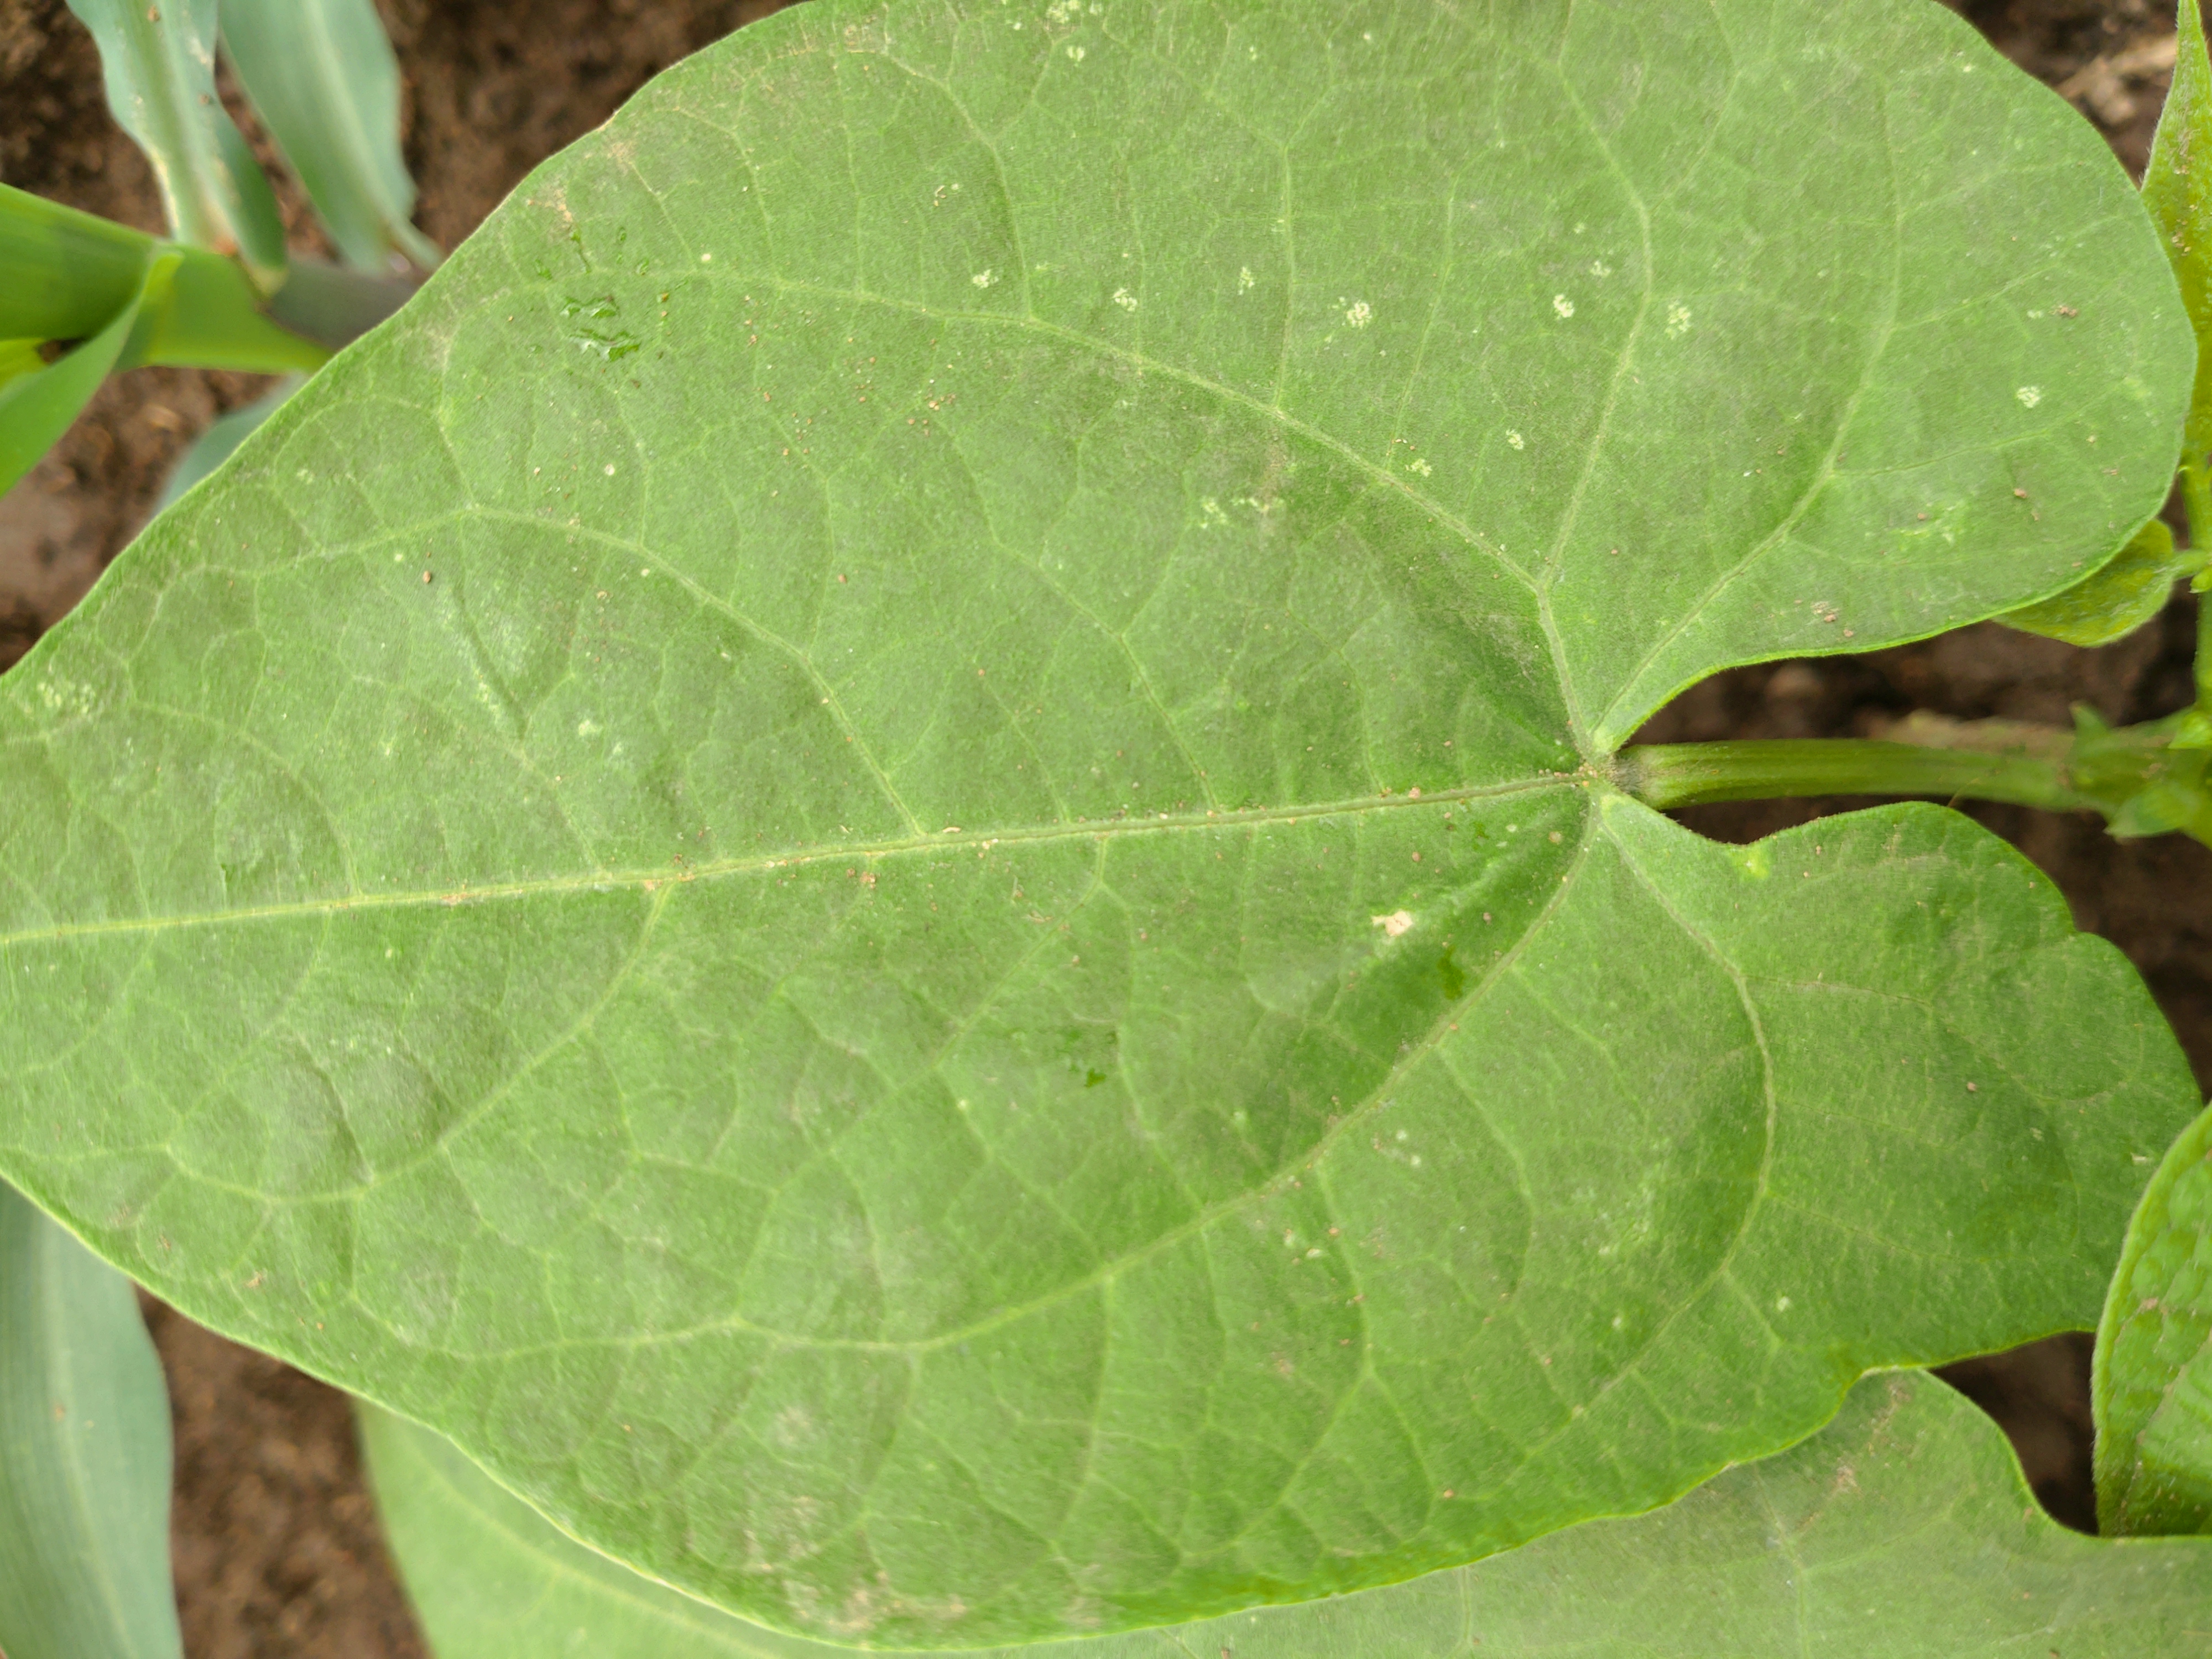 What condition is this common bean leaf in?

healthy
